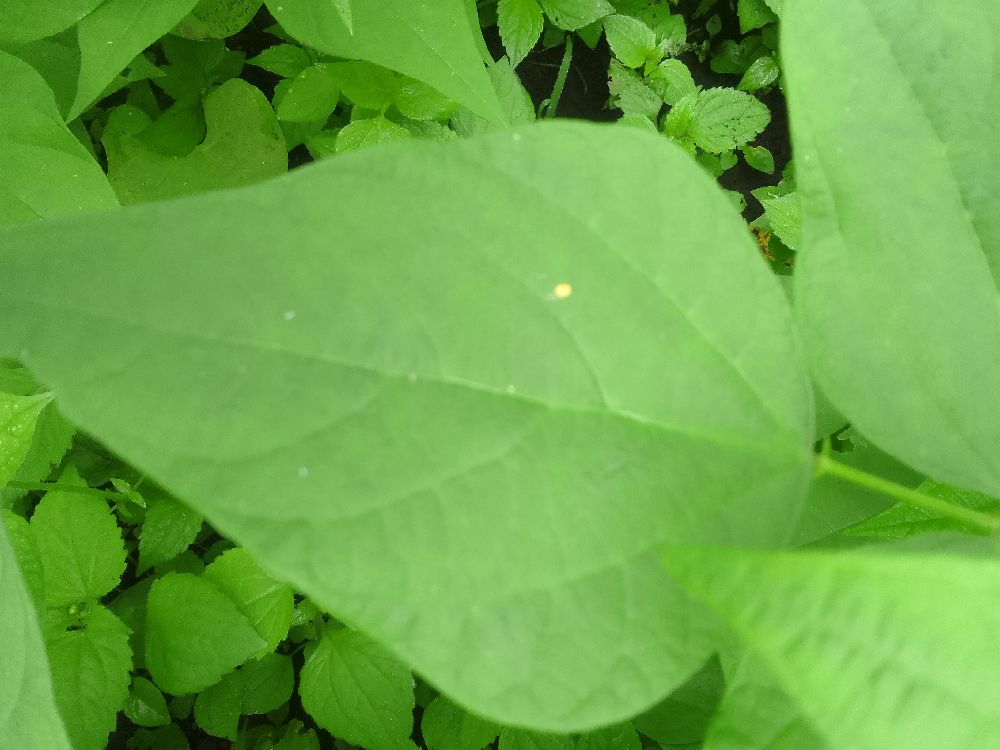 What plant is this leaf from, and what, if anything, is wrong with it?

common bean, healthy
